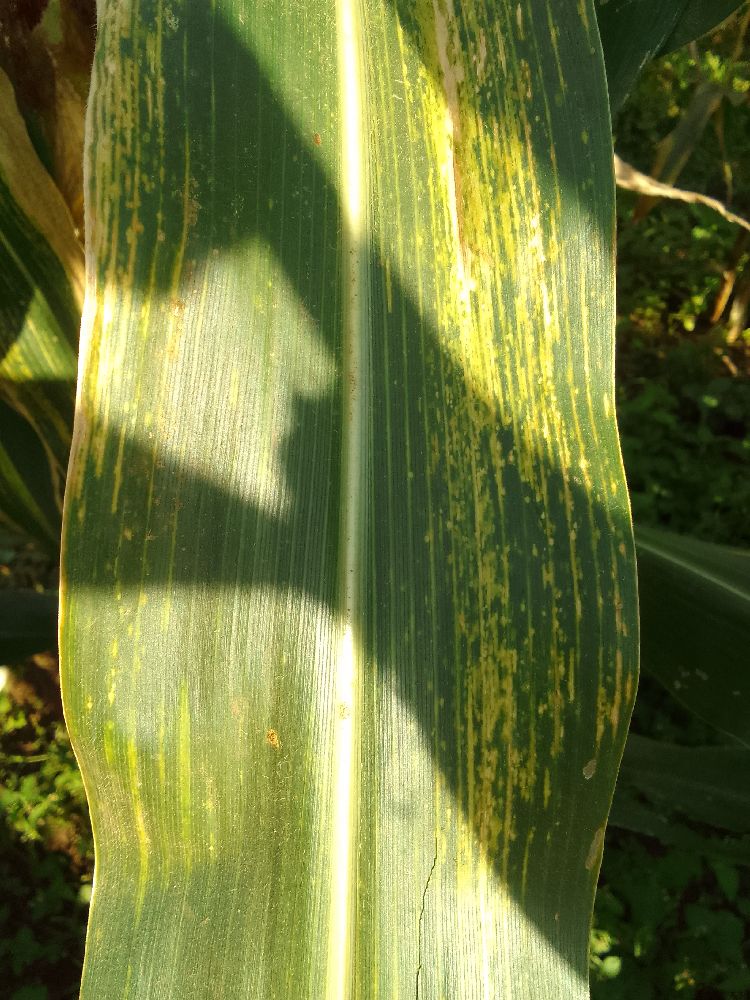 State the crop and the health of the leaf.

maize, maize lethal necrosis
